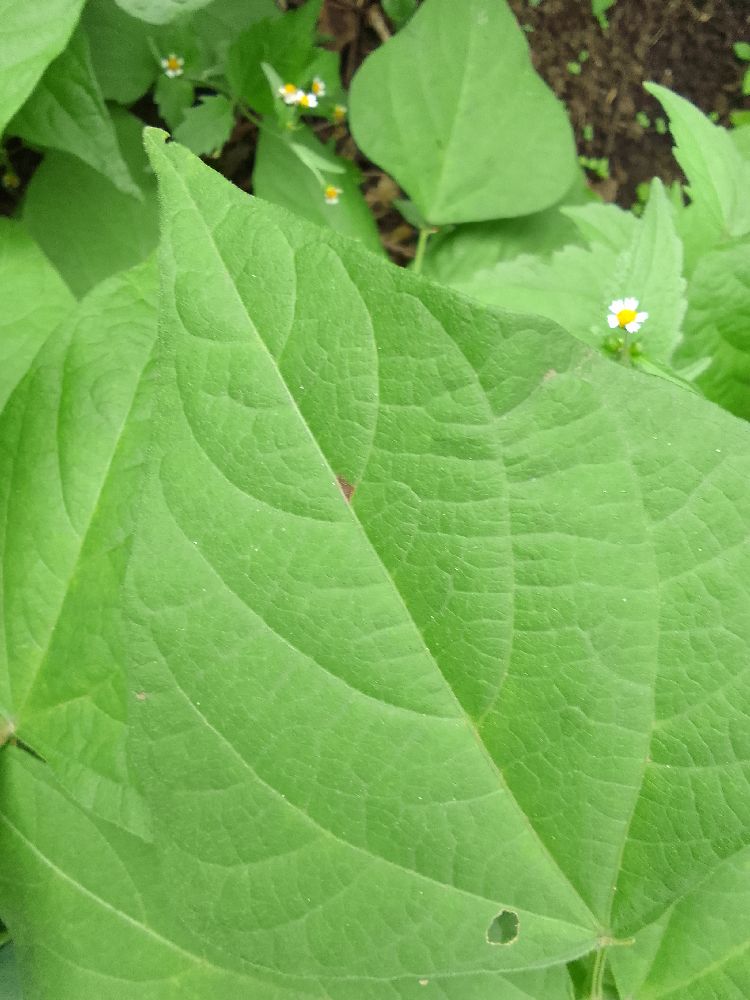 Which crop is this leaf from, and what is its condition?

common bean, healthy
